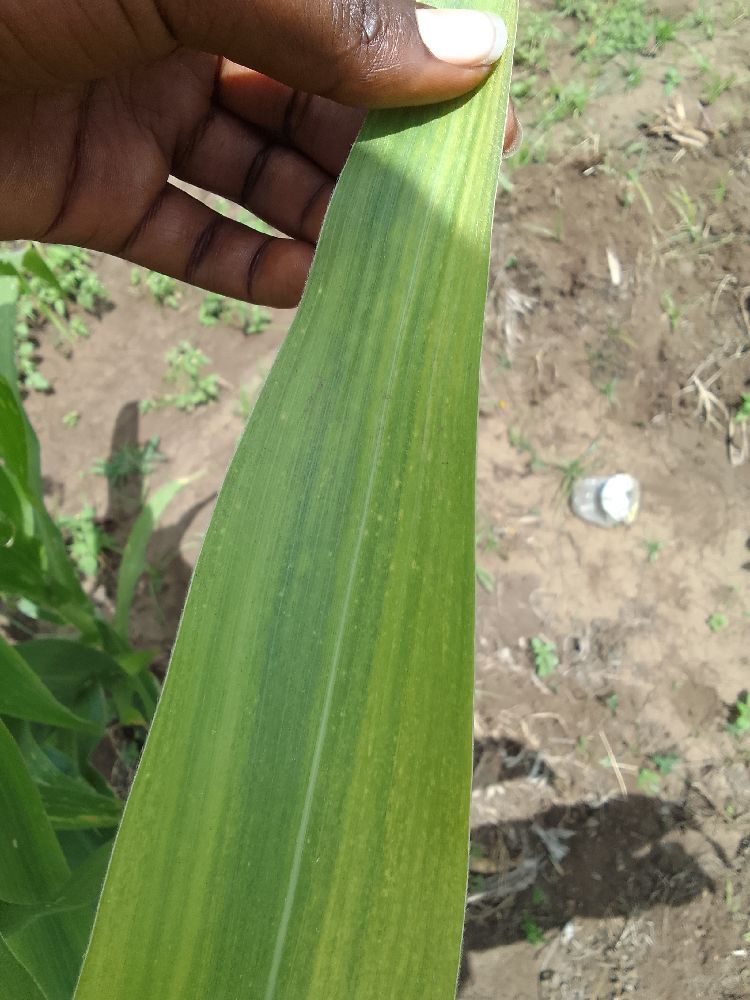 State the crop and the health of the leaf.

maize, maize lethal necrosis
